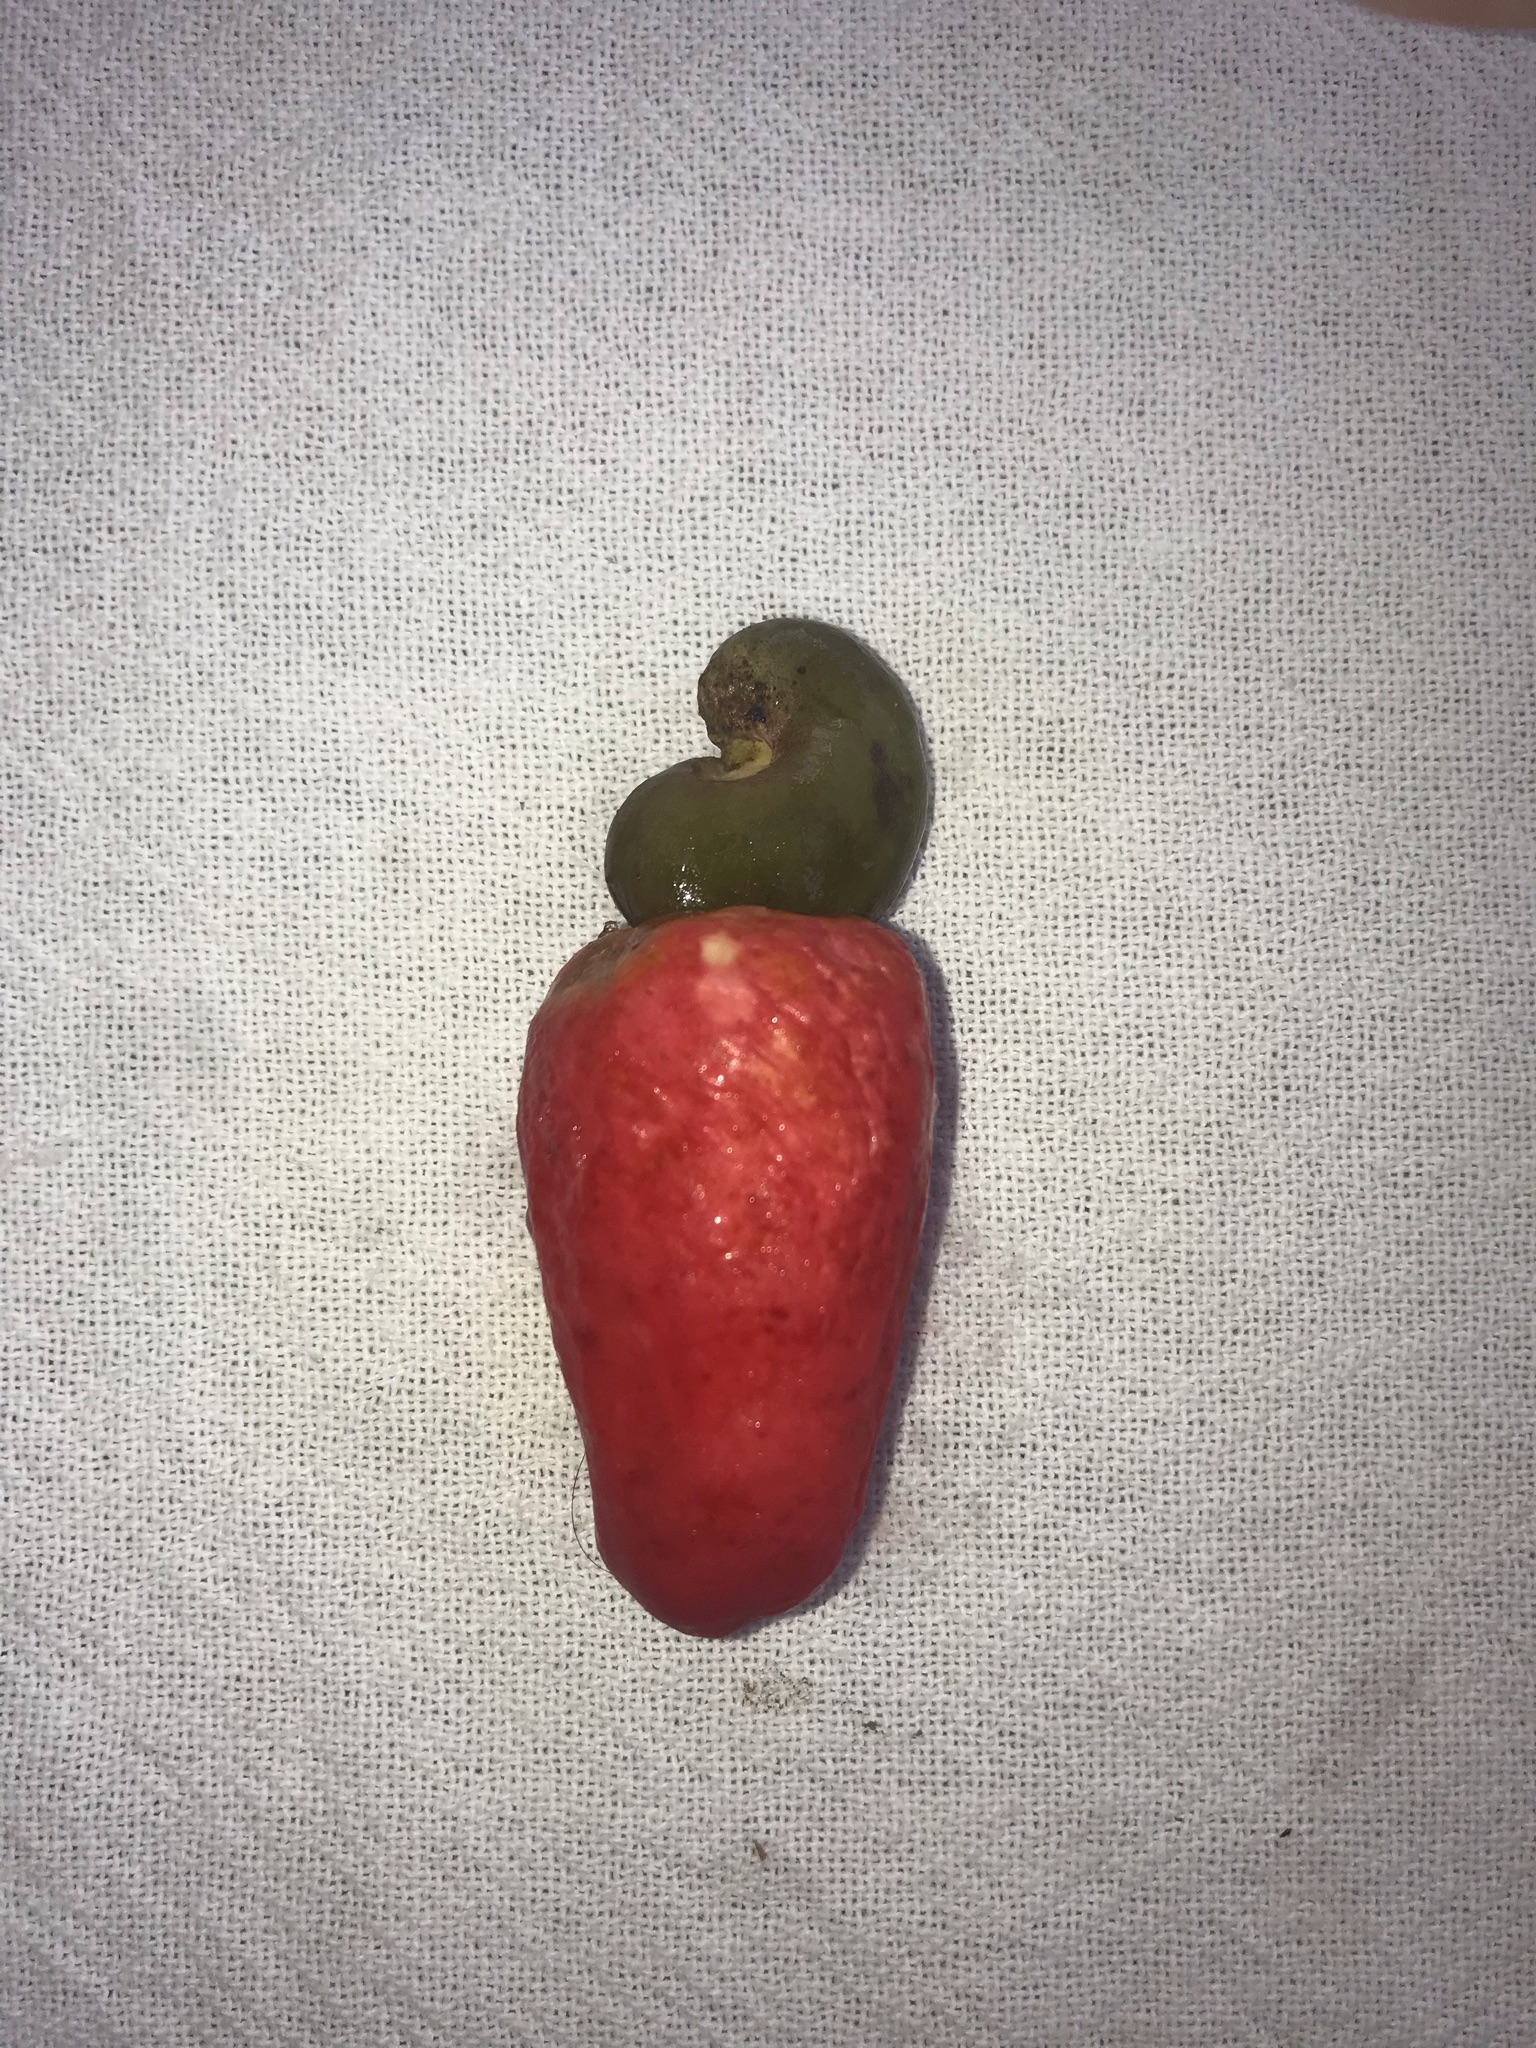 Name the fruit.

caju vermelho
